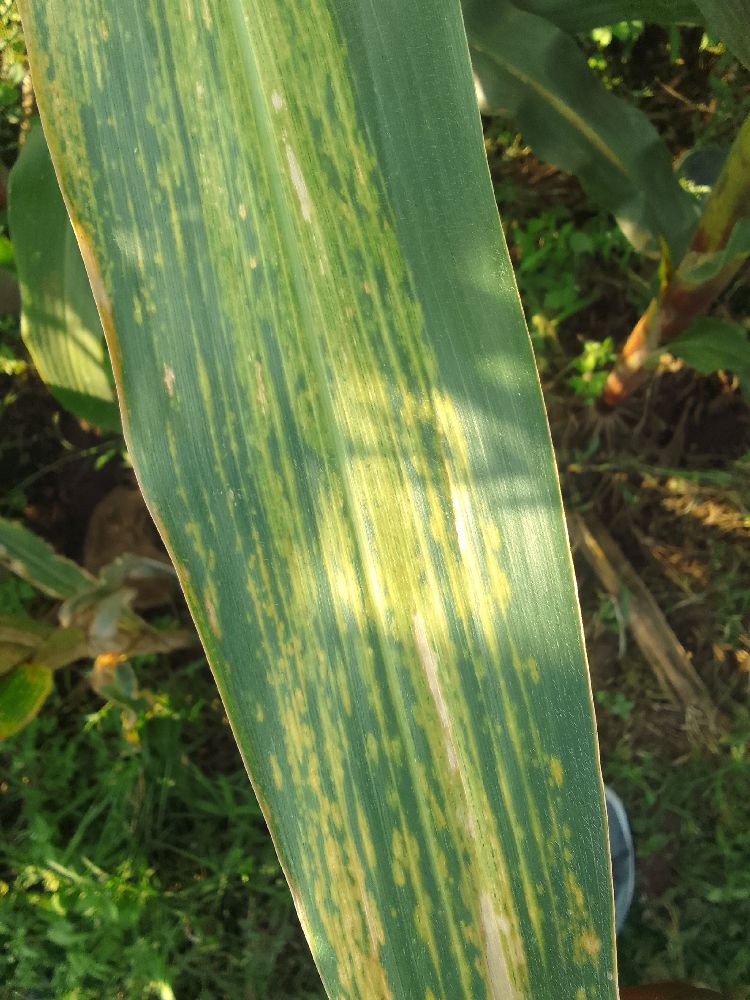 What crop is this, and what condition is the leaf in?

maize, maize lethal necrosis
